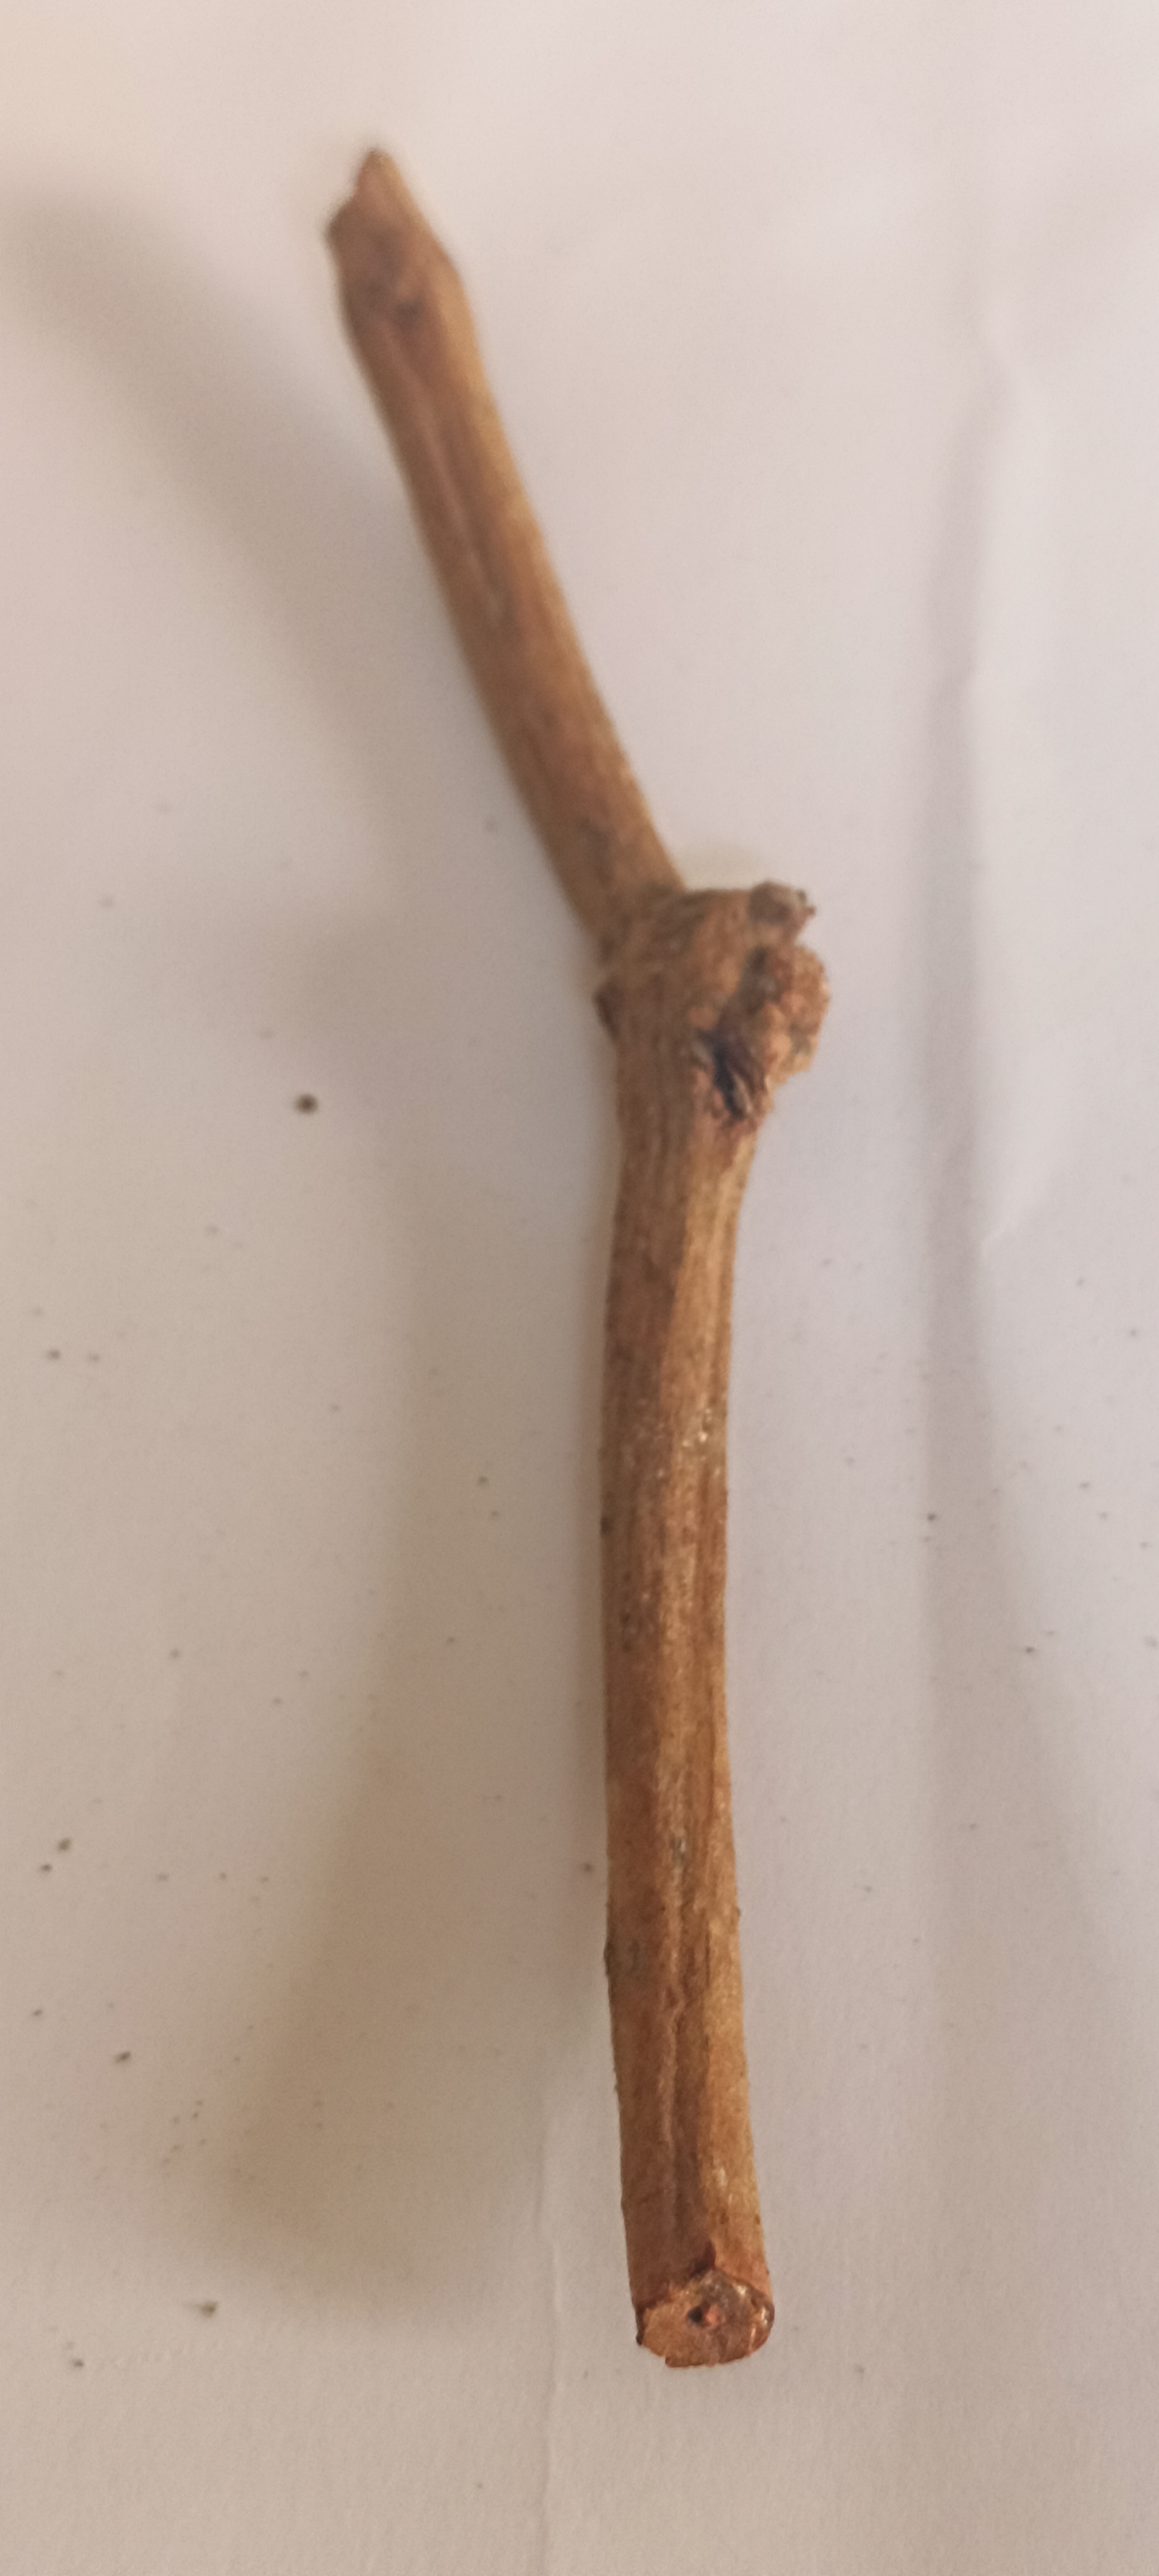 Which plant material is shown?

manjistha
